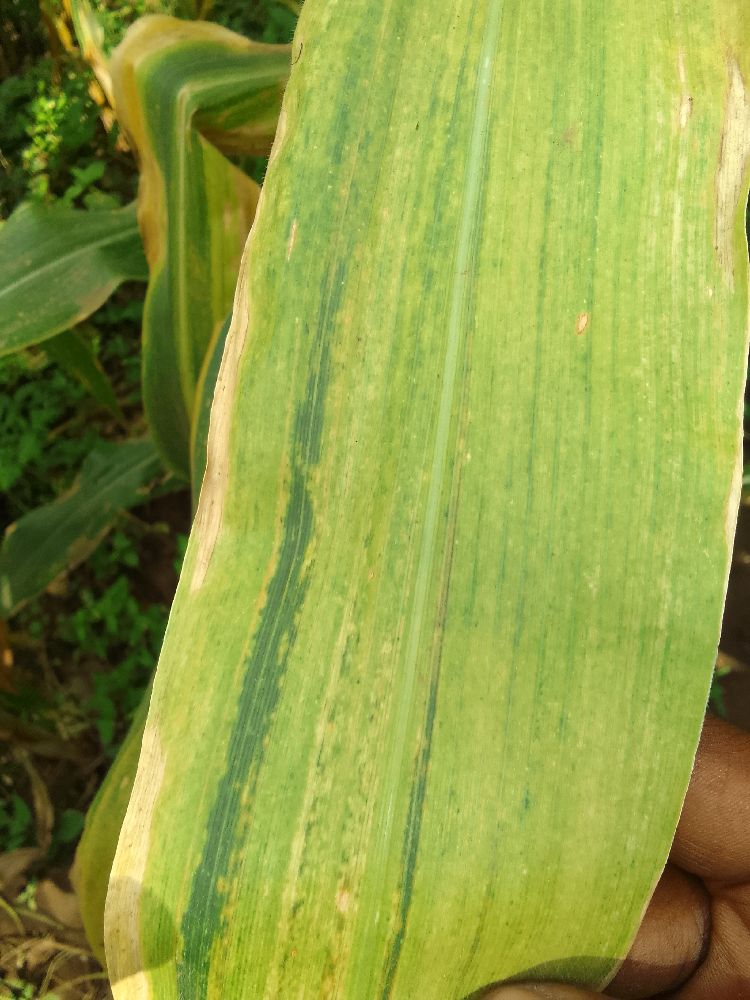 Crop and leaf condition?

maize, maize lethal necrosis
